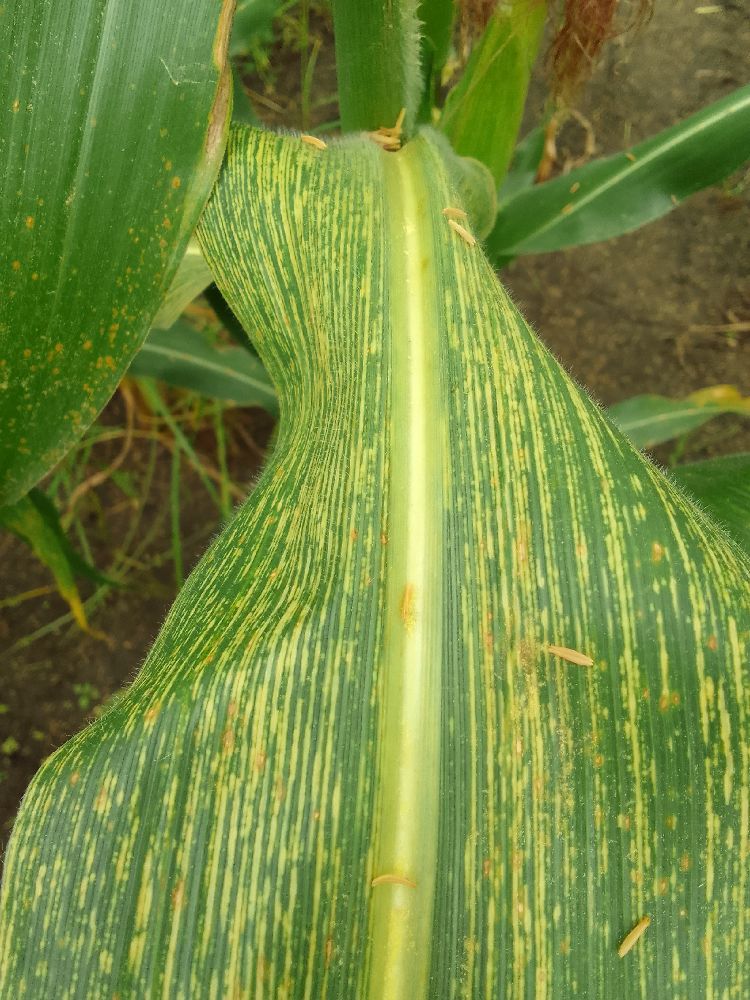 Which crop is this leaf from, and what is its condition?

maize, maize streak virus
